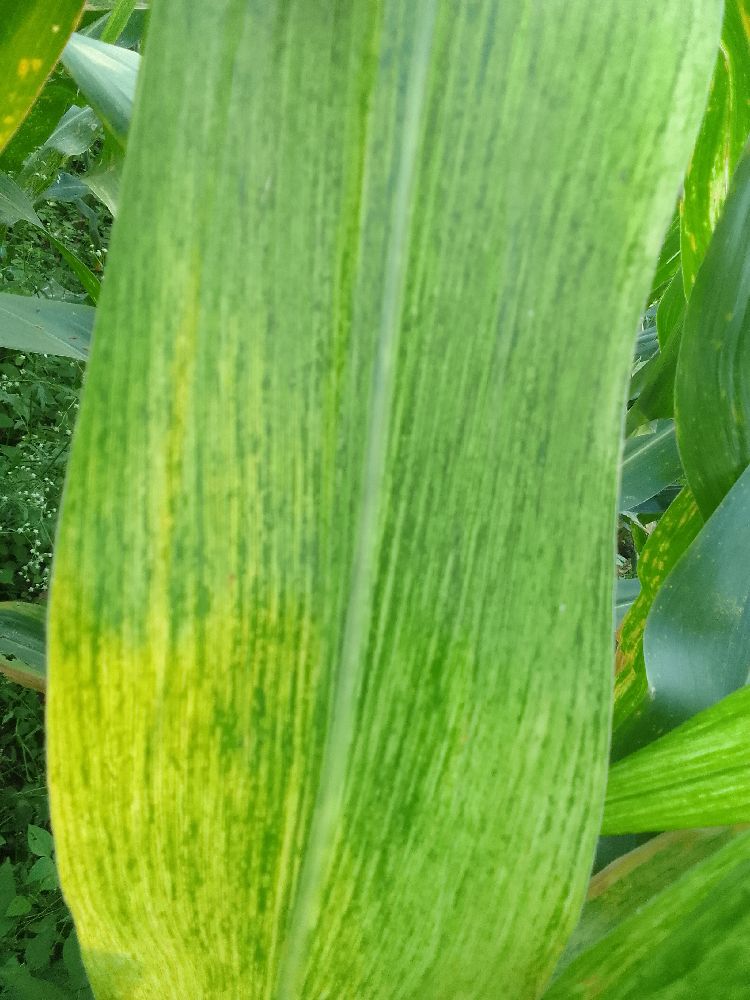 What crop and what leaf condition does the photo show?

maize, maize lethal necrosis
